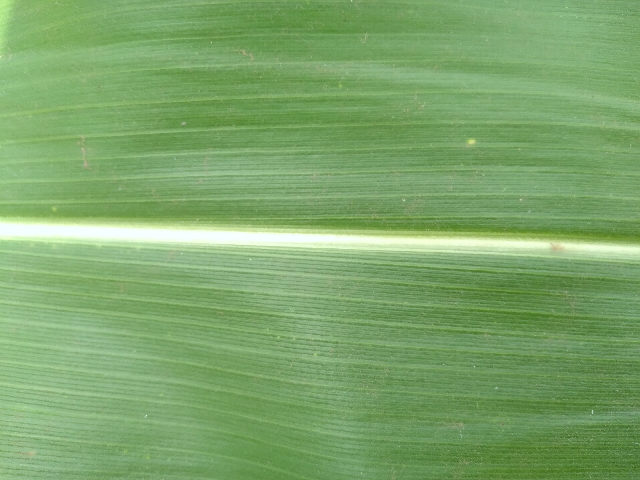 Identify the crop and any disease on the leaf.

maize, healthy
